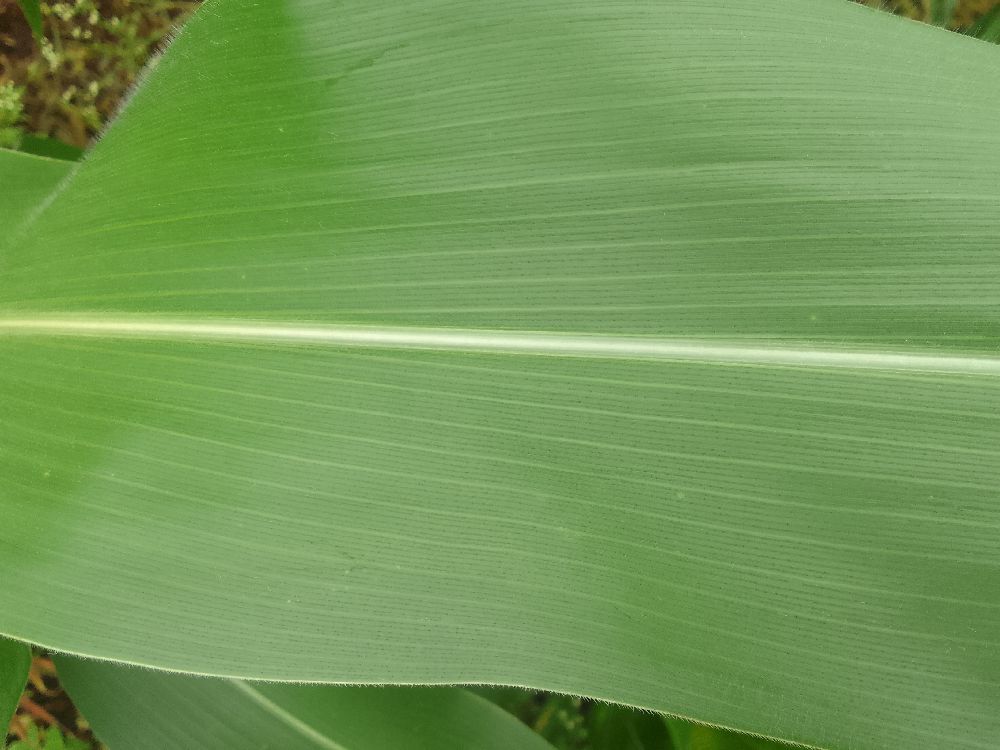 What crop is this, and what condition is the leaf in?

maize, healthy
